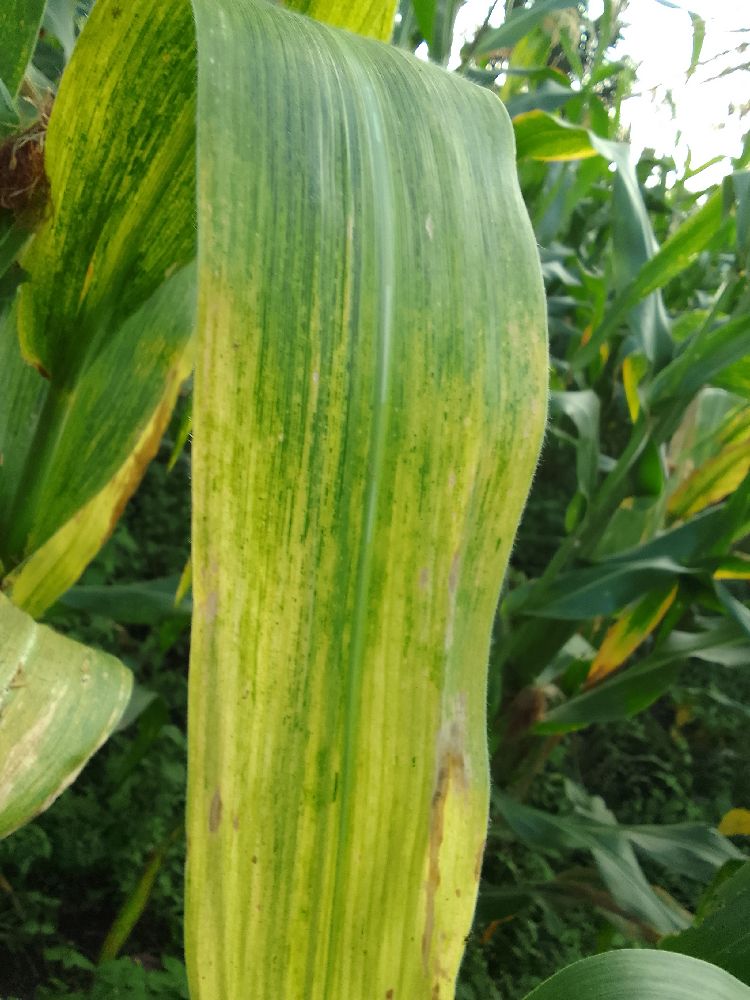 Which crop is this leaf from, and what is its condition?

maize, maize lethal necrosis
